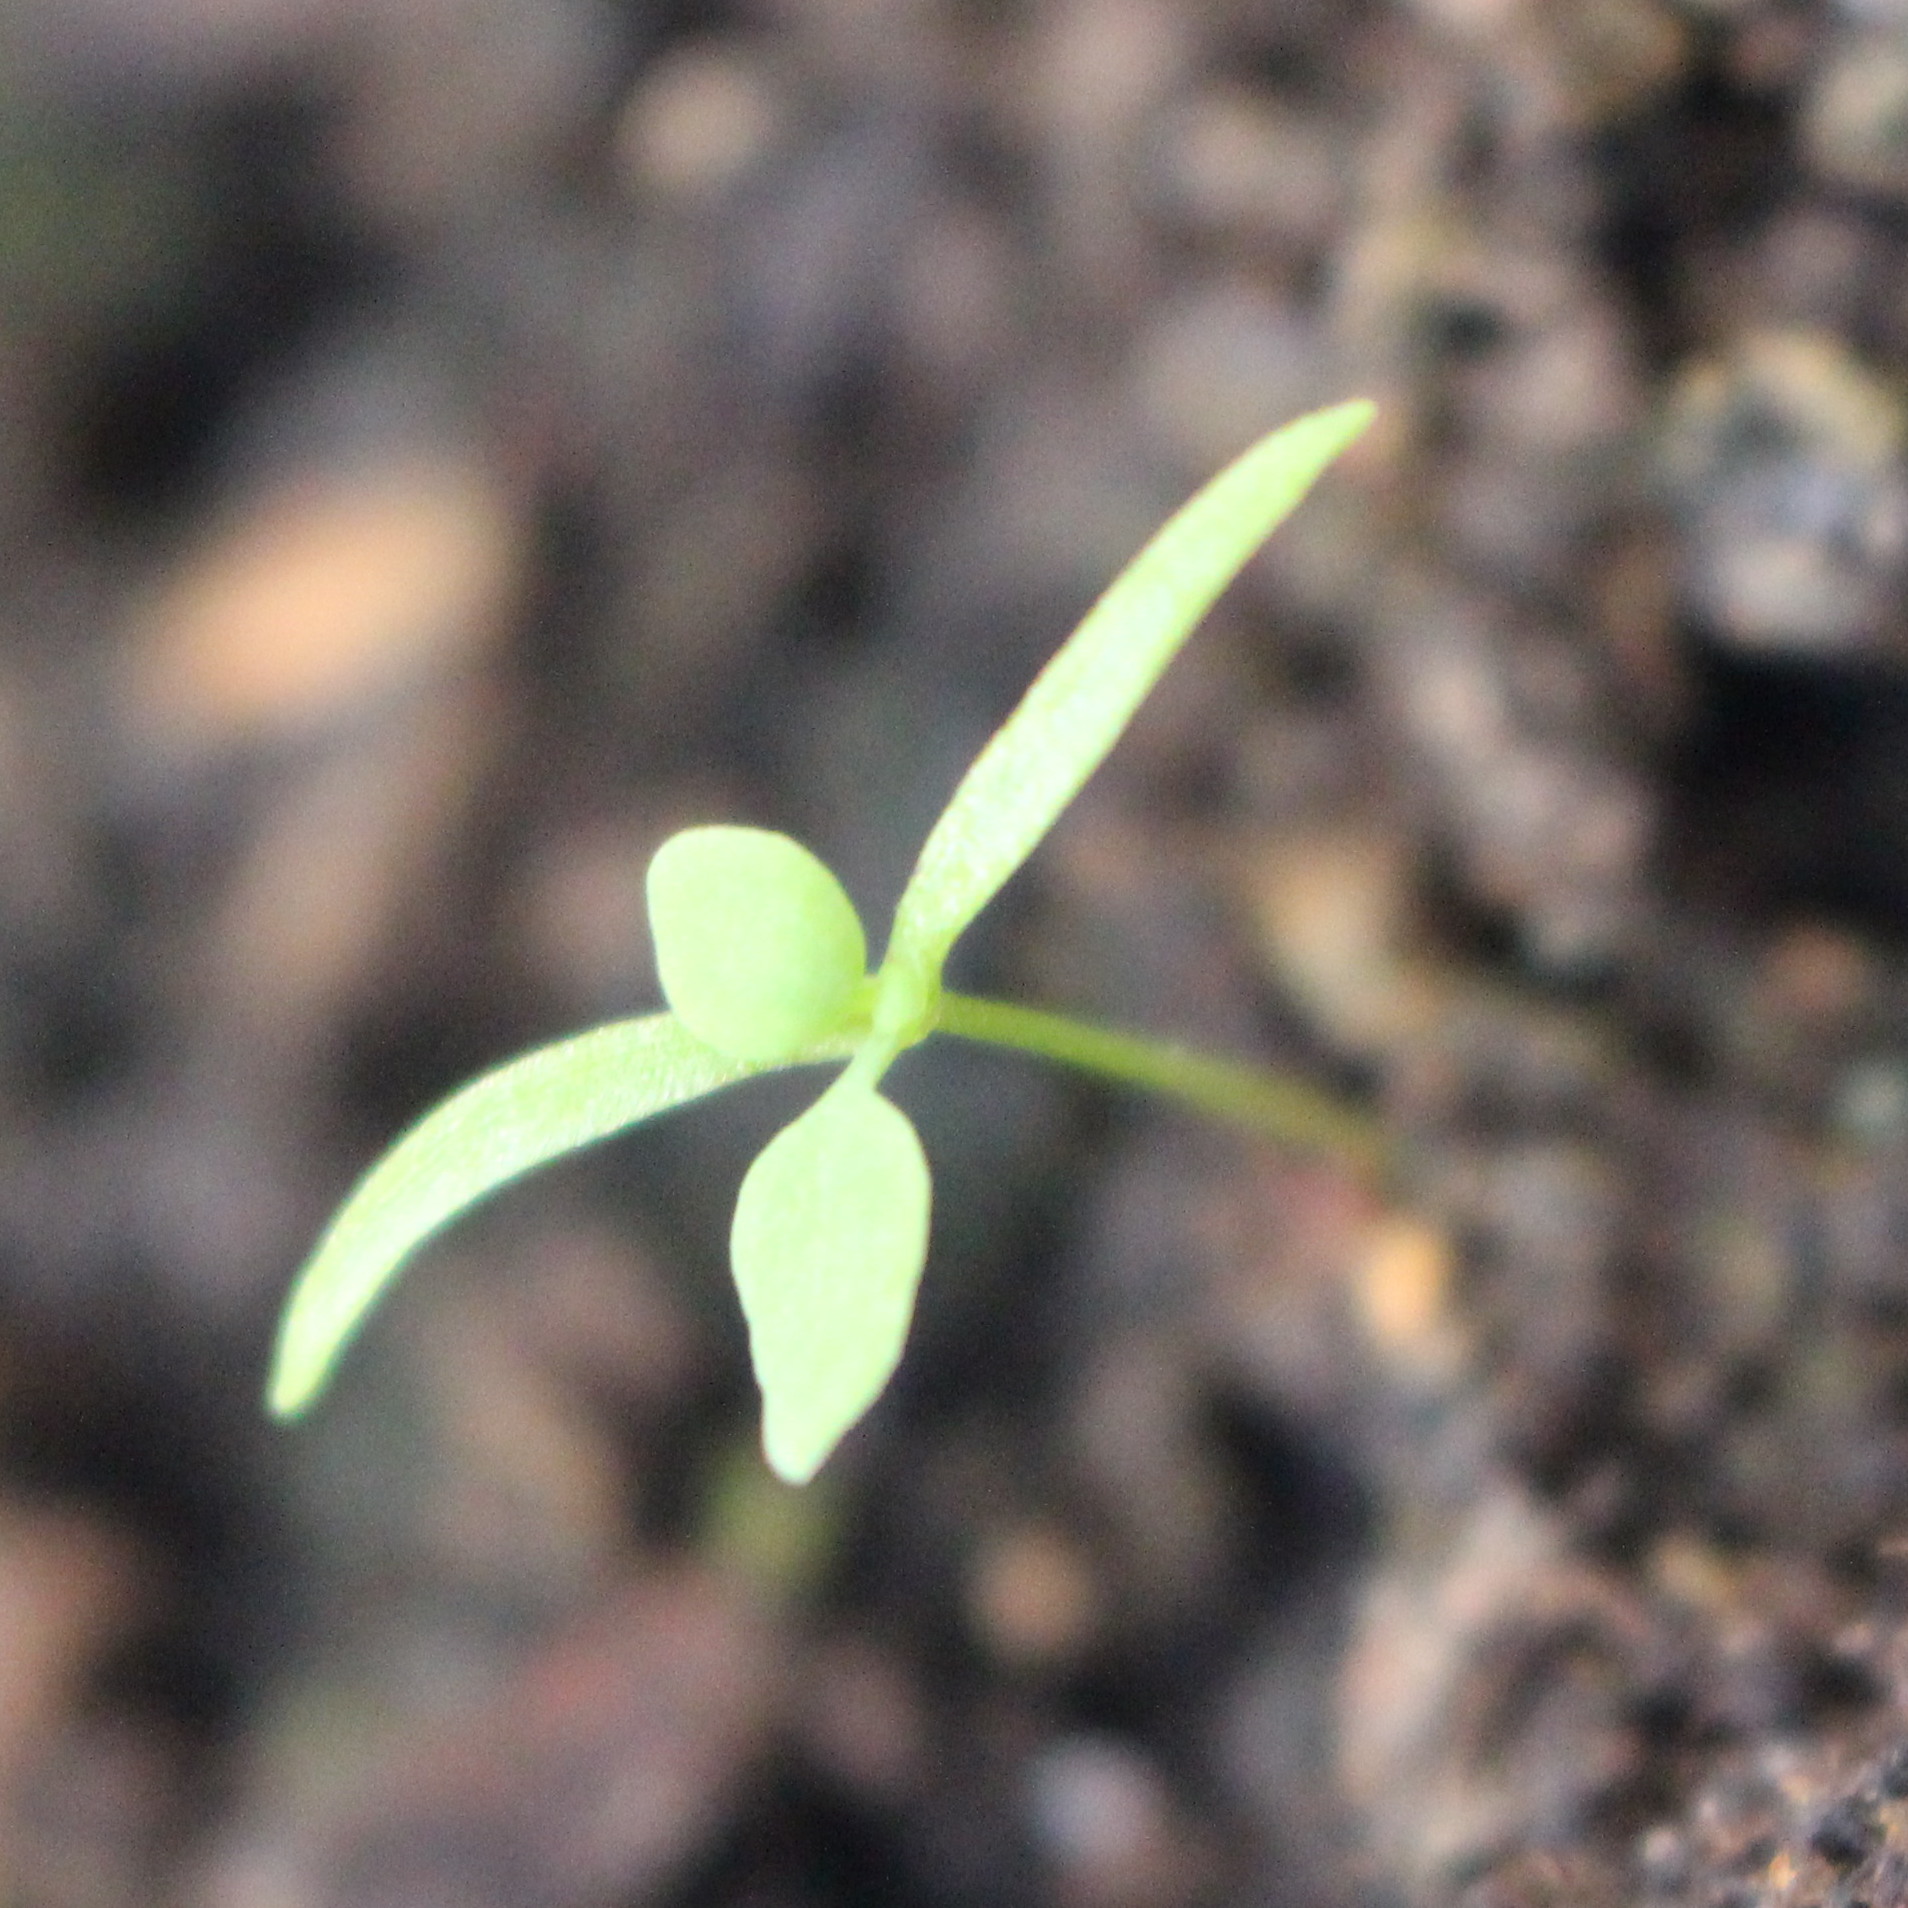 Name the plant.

Papaver rhoeas
